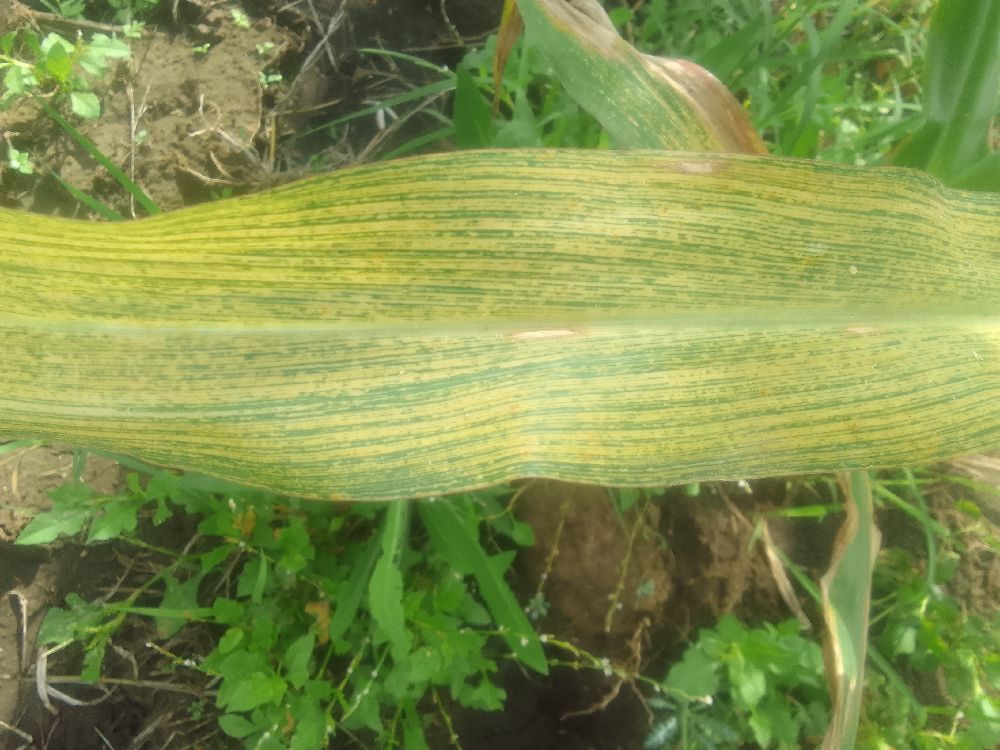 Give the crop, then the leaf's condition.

maize, maize streak virus
